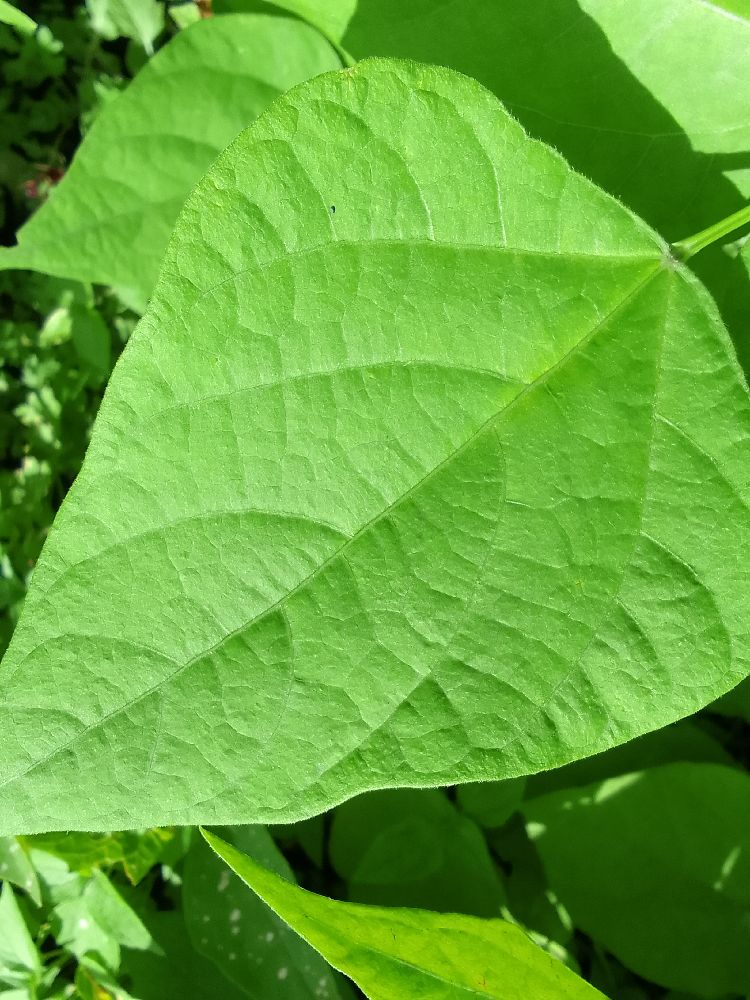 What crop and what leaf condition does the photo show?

common bean, healthy
